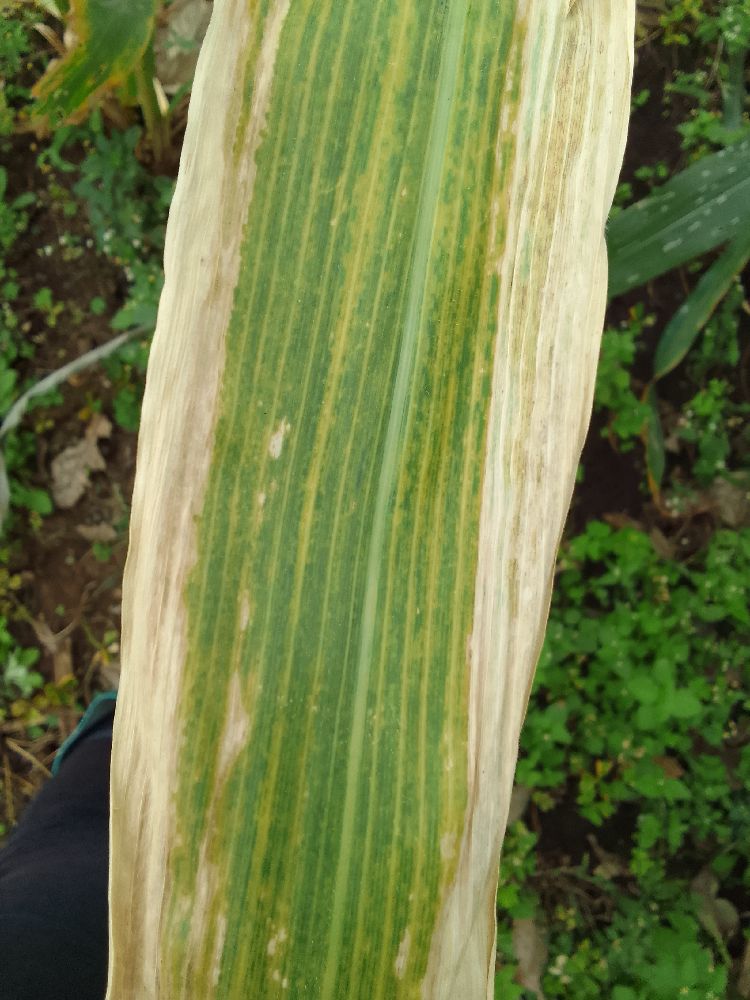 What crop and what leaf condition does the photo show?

maize, maize lethal necrosis
